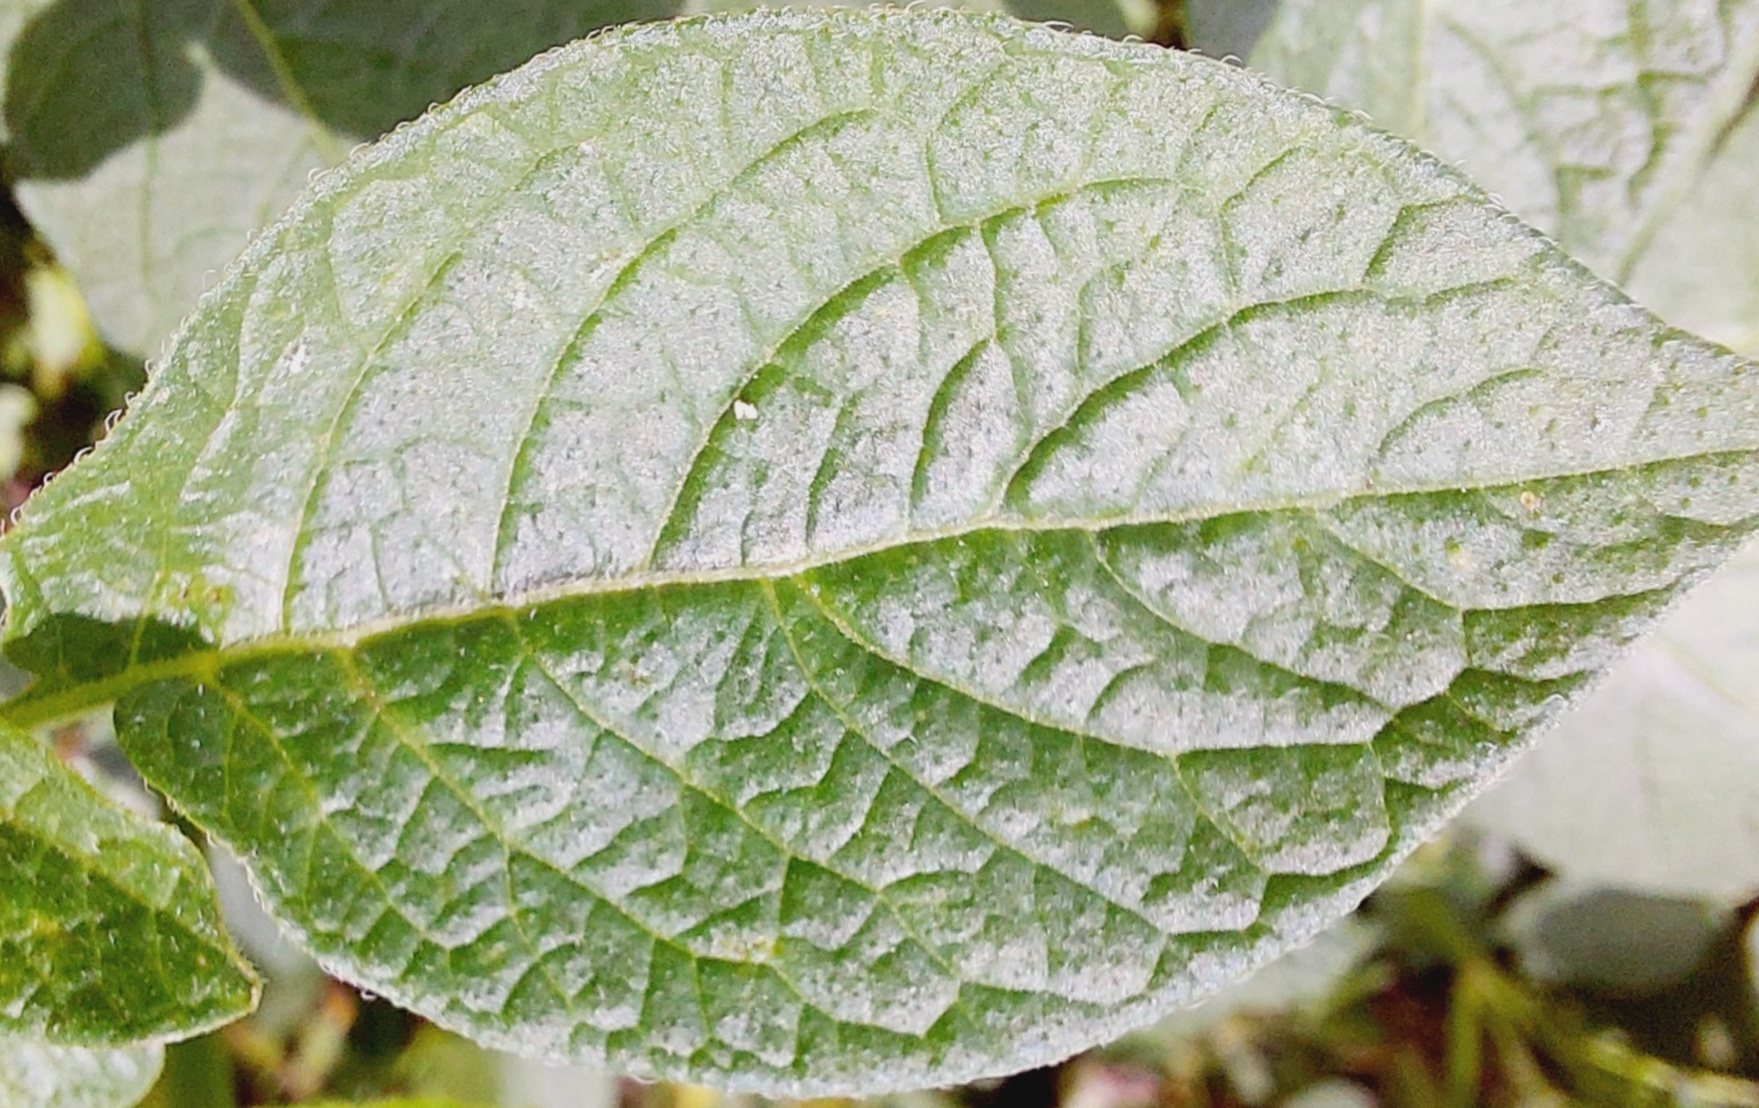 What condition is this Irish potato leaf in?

healthy
